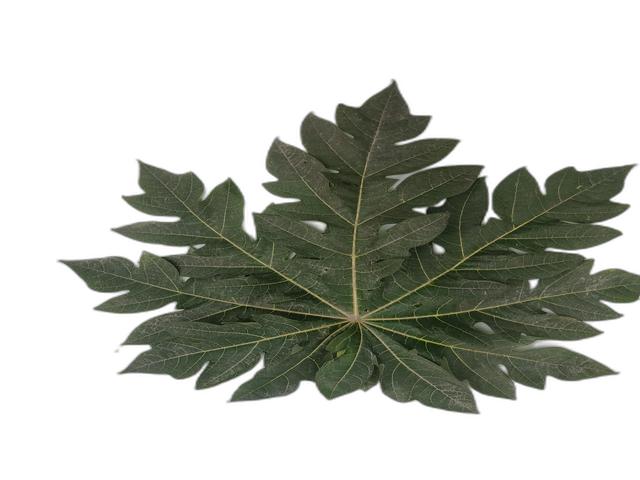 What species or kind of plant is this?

papaya
